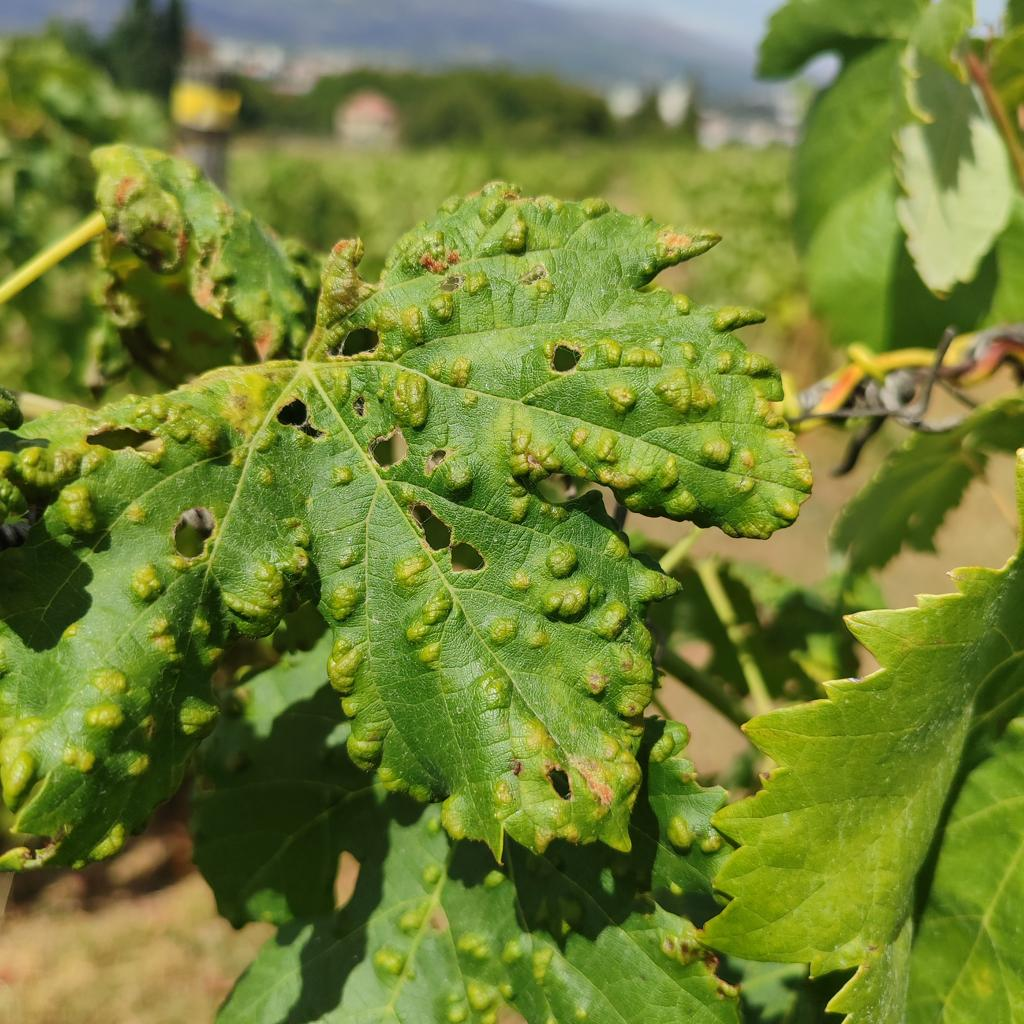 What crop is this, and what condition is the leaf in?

grapevine, erineum mite
